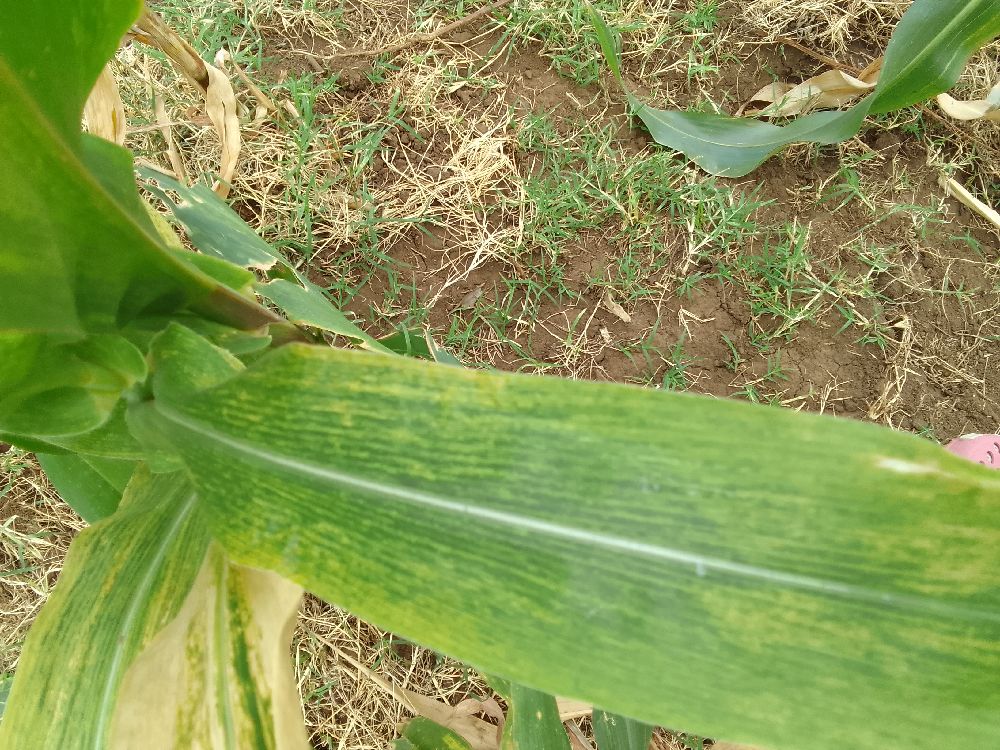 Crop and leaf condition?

maize, maize lethal necrosis
